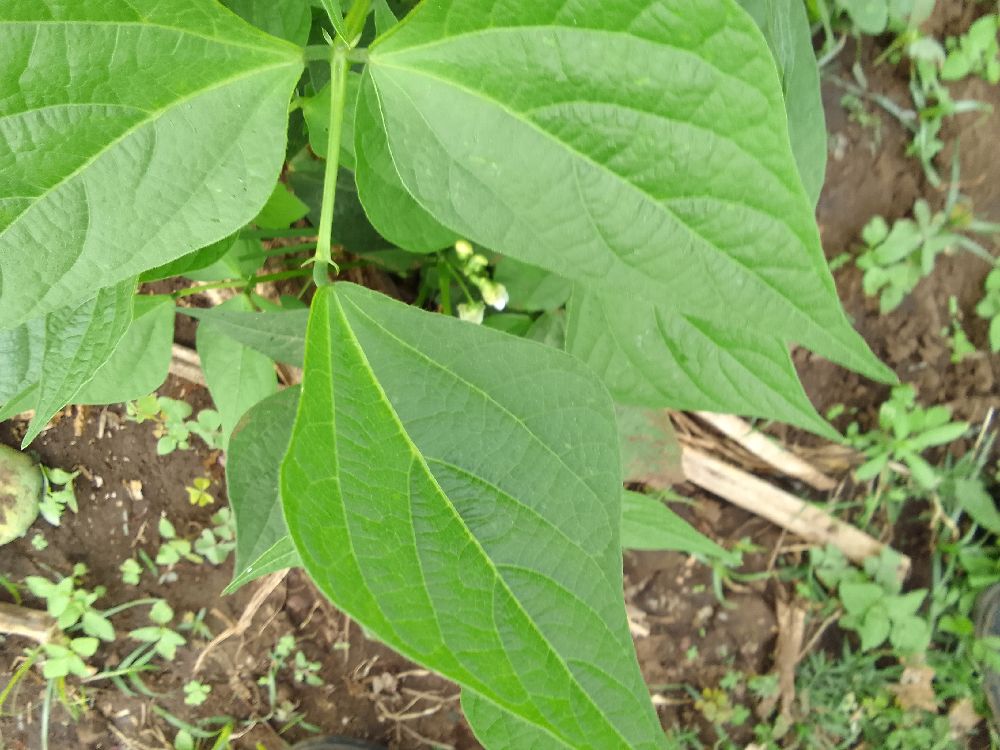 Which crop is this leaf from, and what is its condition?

common bean, healthy
